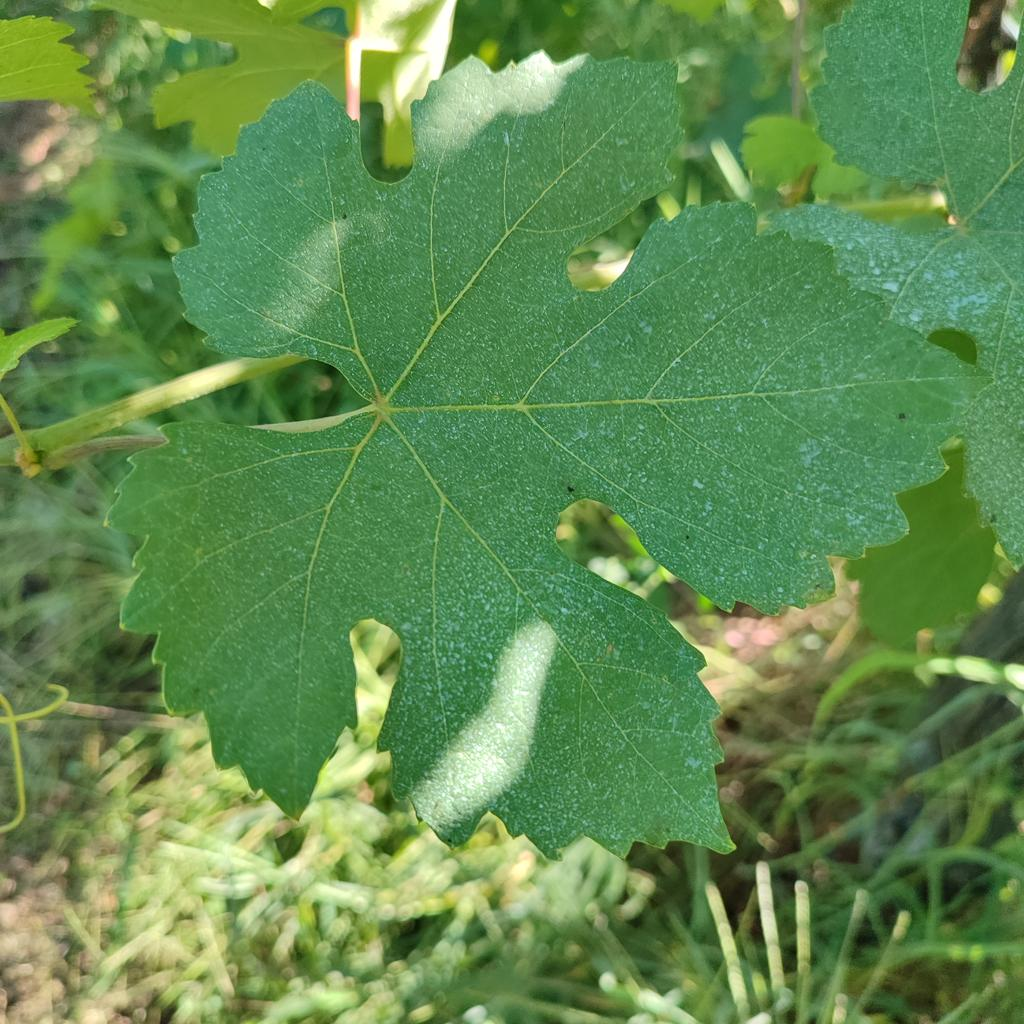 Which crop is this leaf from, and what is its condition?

grapevine, healthy
